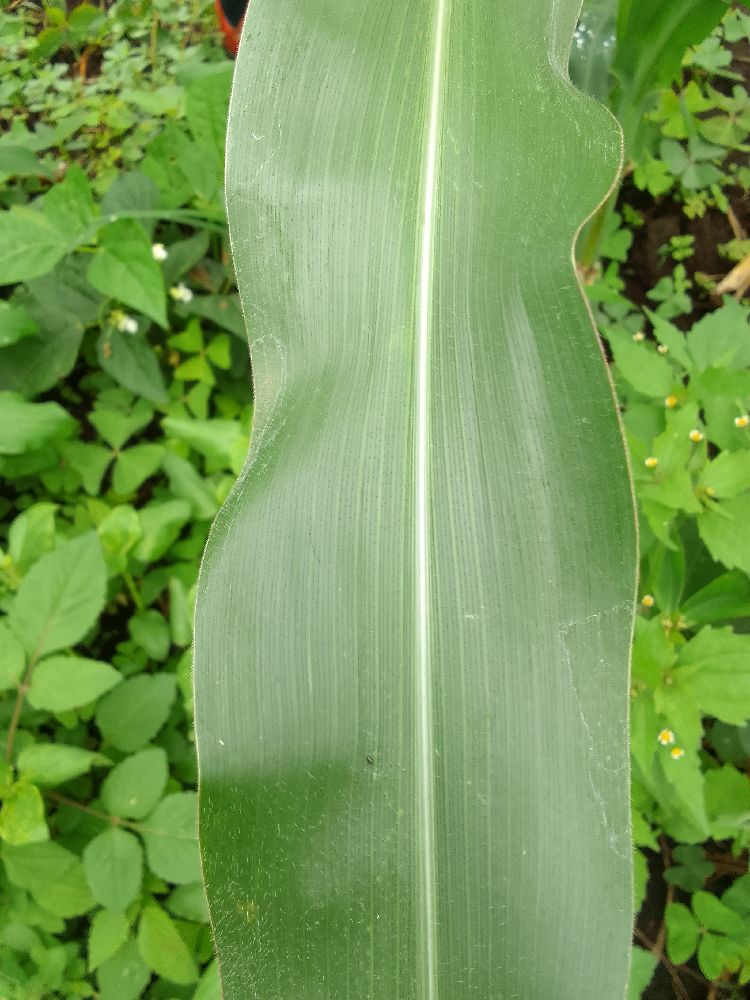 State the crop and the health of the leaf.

maize, healthy
